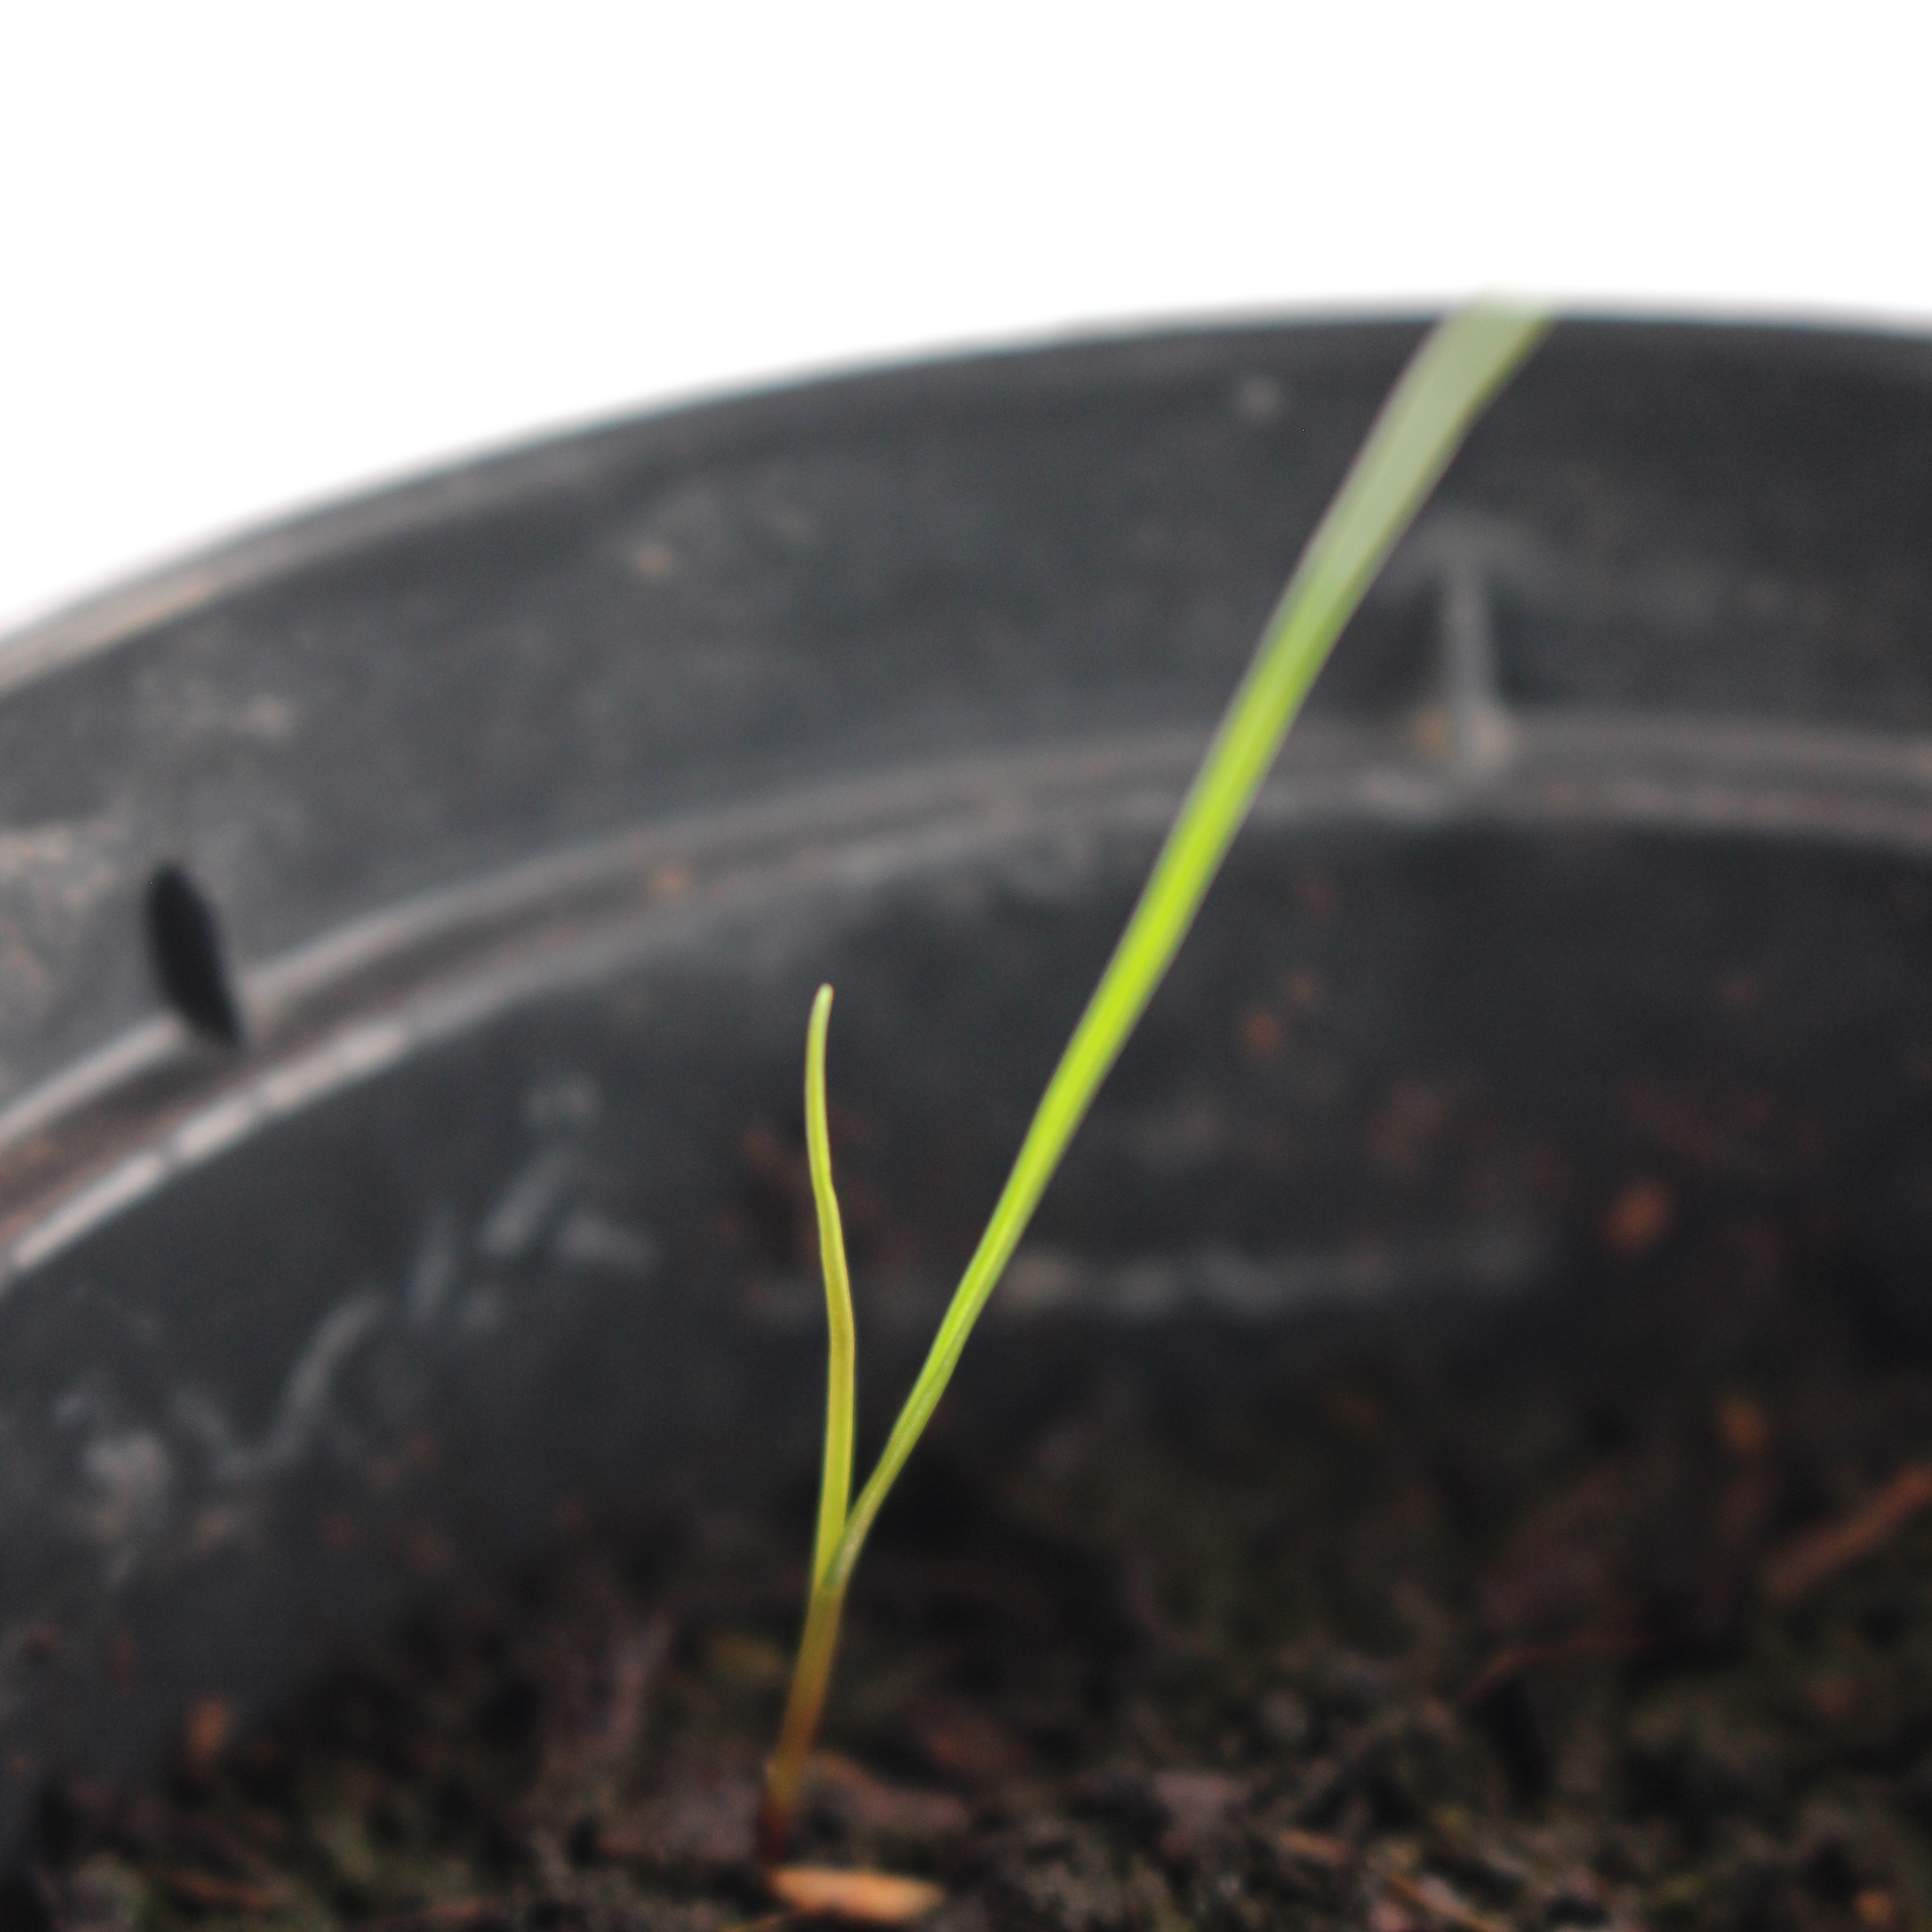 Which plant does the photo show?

Lolium multiflorum
